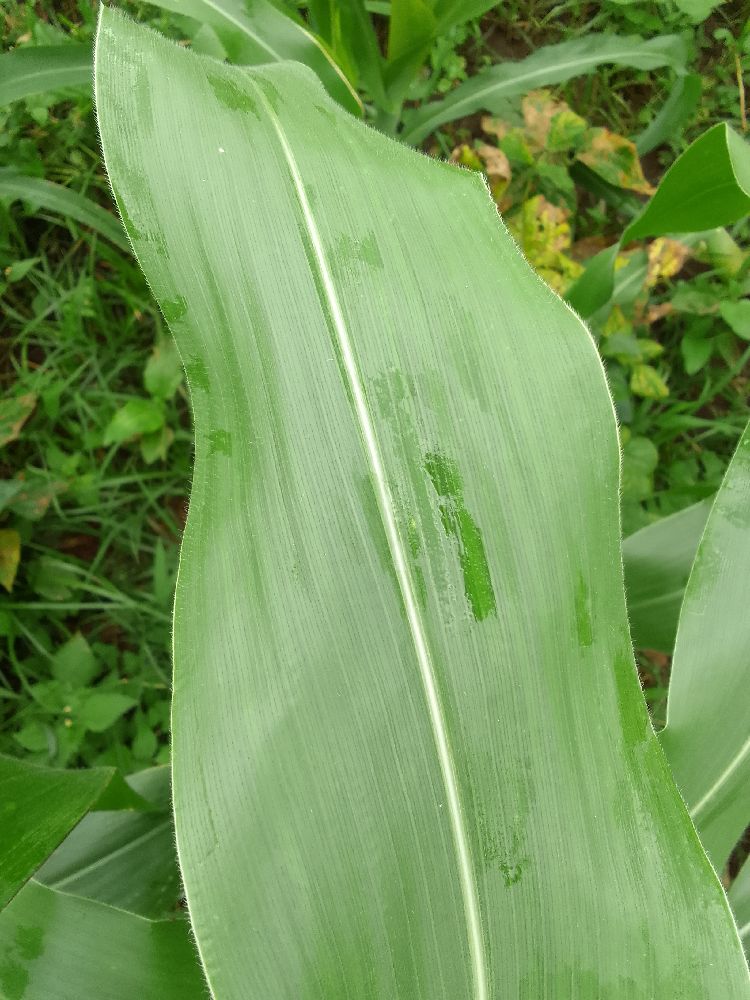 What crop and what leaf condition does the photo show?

maize, healthy
